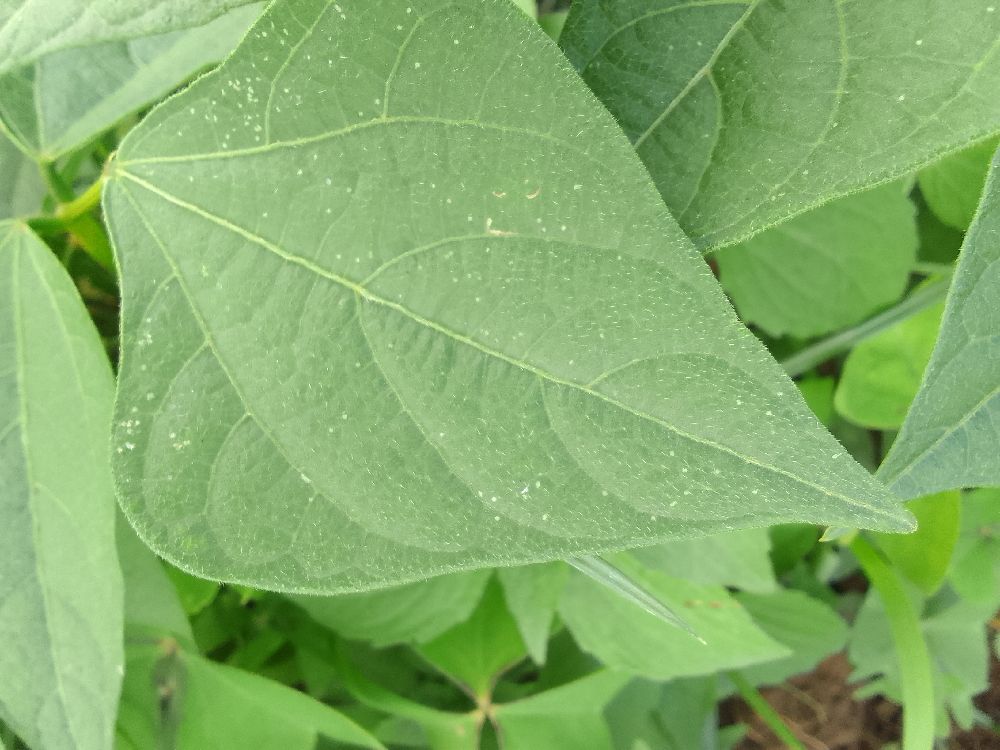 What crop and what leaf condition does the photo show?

common bean, healthy
